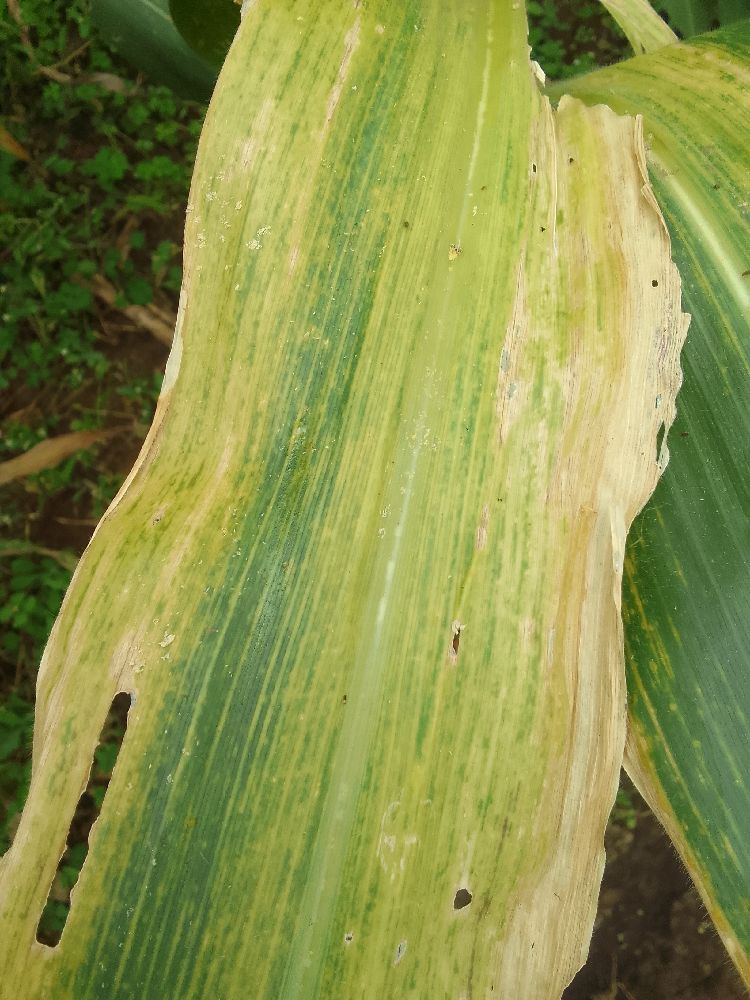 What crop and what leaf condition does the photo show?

maize, maize lethal necrosis
